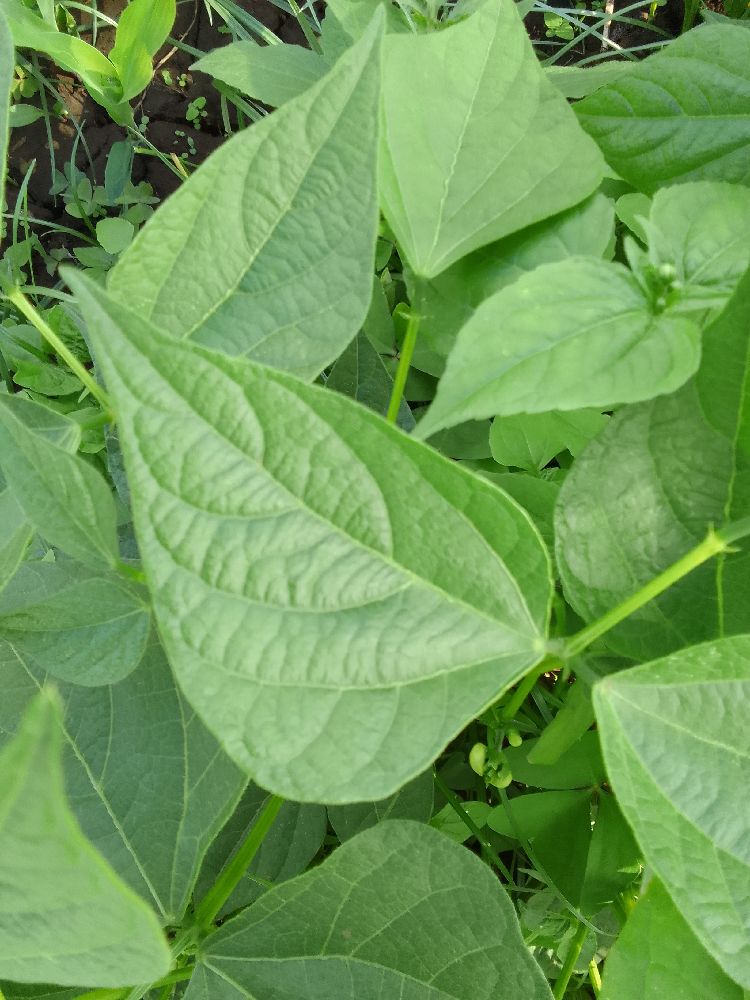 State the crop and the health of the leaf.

common bean, healthy
